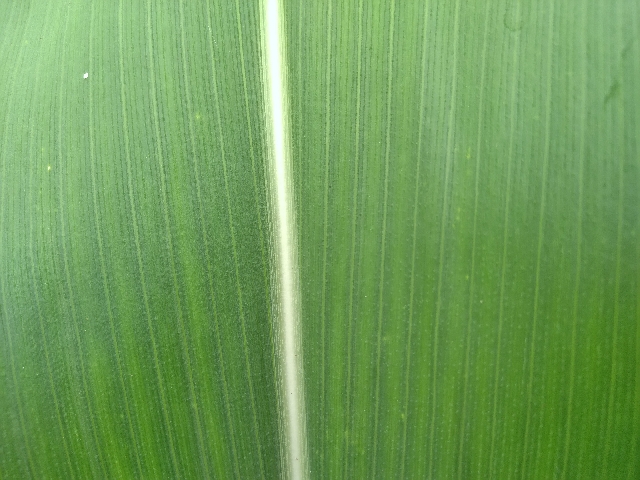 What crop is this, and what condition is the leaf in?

maize, healthy
